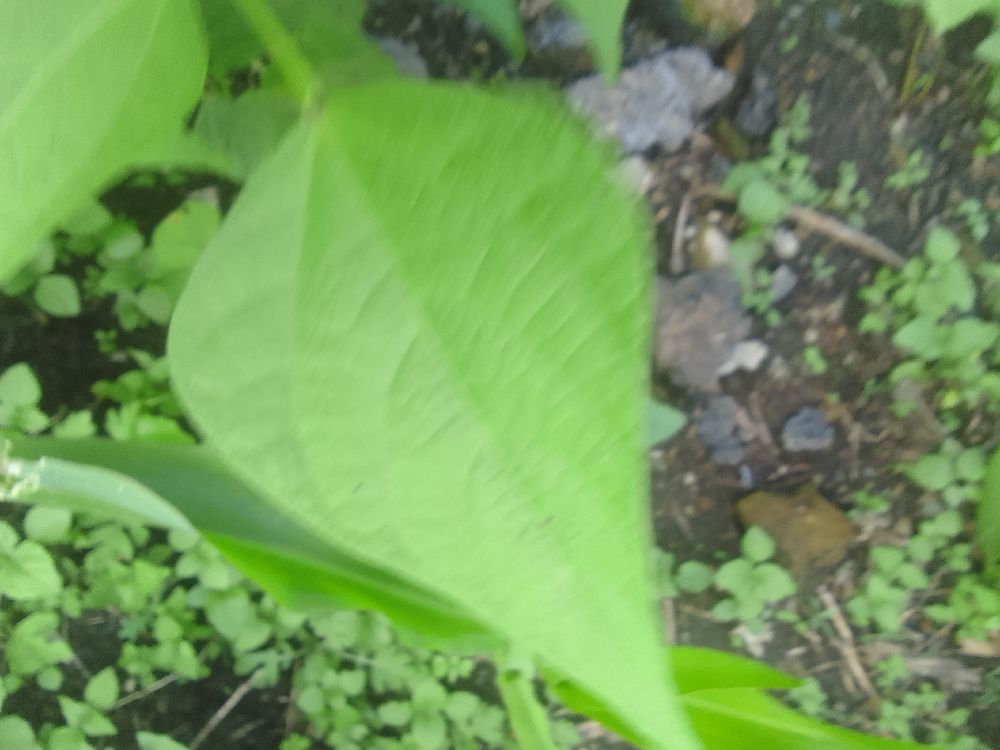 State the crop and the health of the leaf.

common bean, healthy
